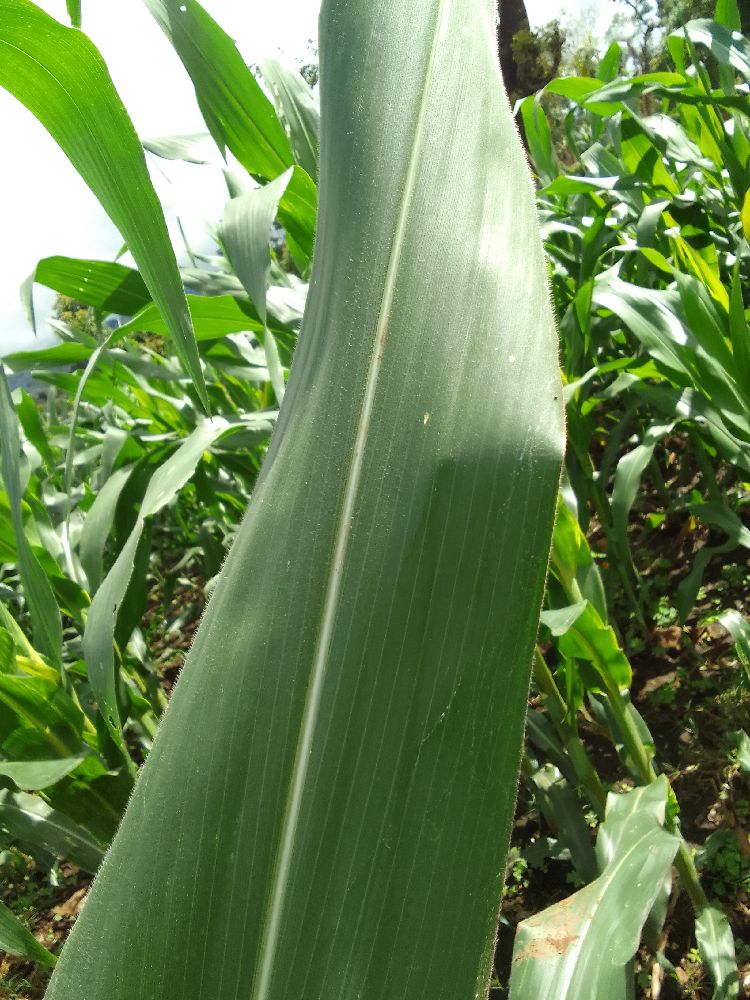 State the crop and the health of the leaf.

maize, healthy
